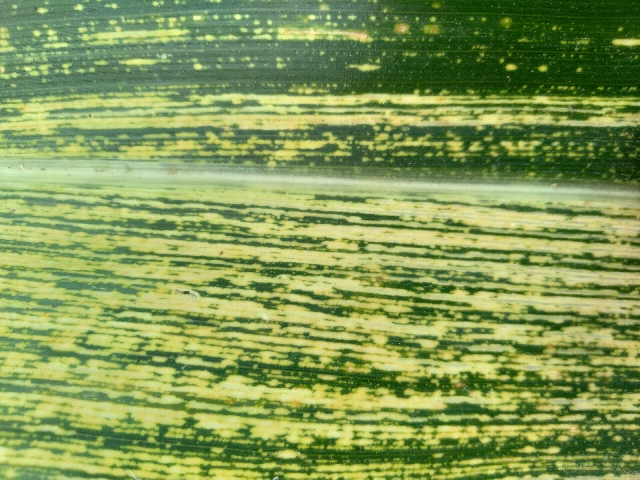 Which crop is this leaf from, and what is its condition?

maize, maize streak virus
